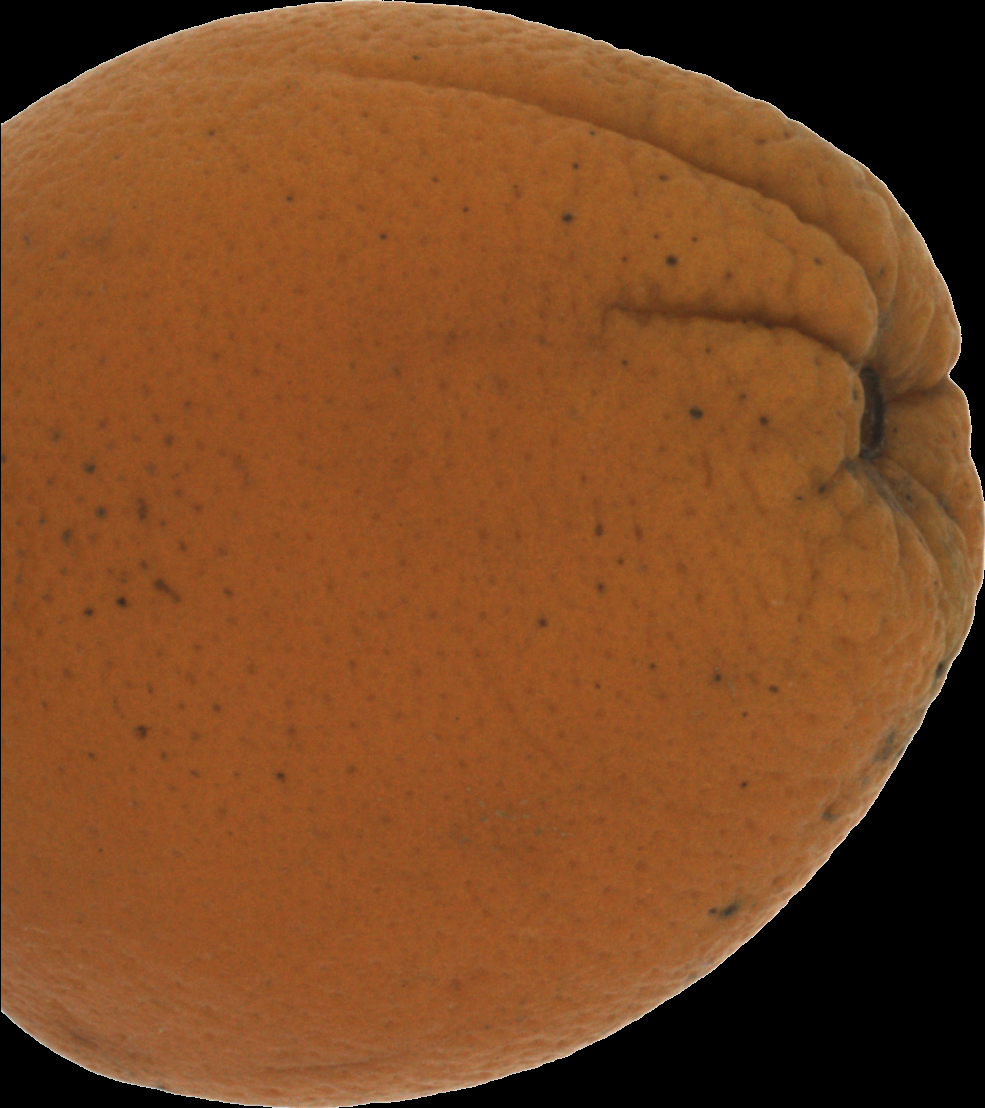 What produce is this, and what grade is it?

orange, bad
